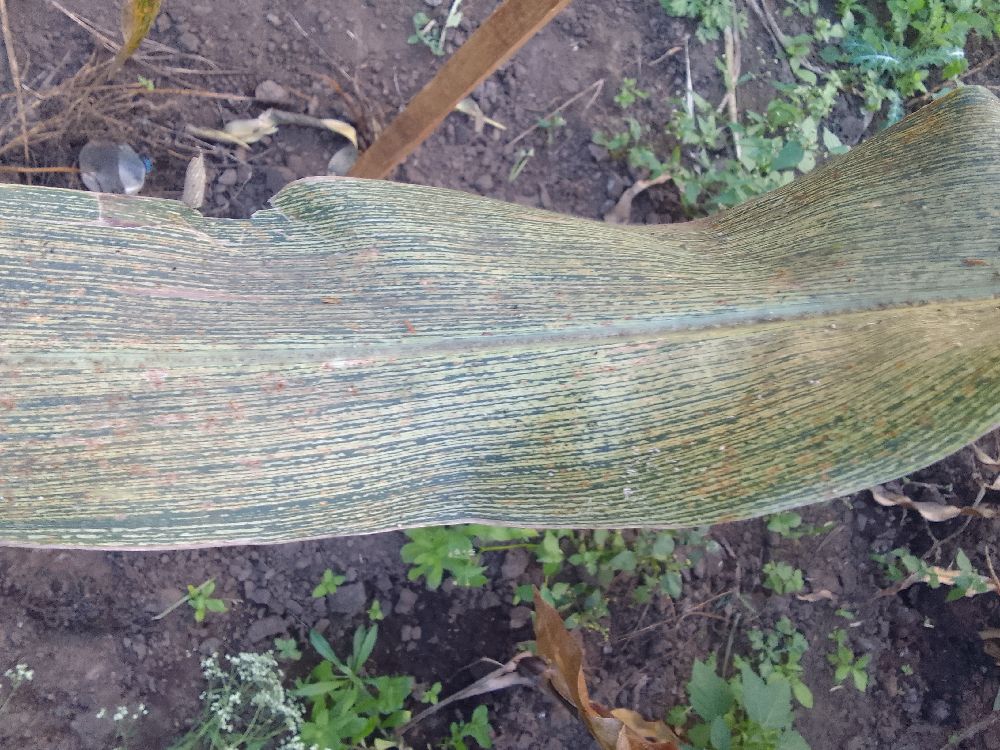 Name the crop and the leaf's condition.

maize, maize streak virus
